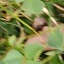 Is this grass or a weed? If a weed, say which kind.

unstructured weed
